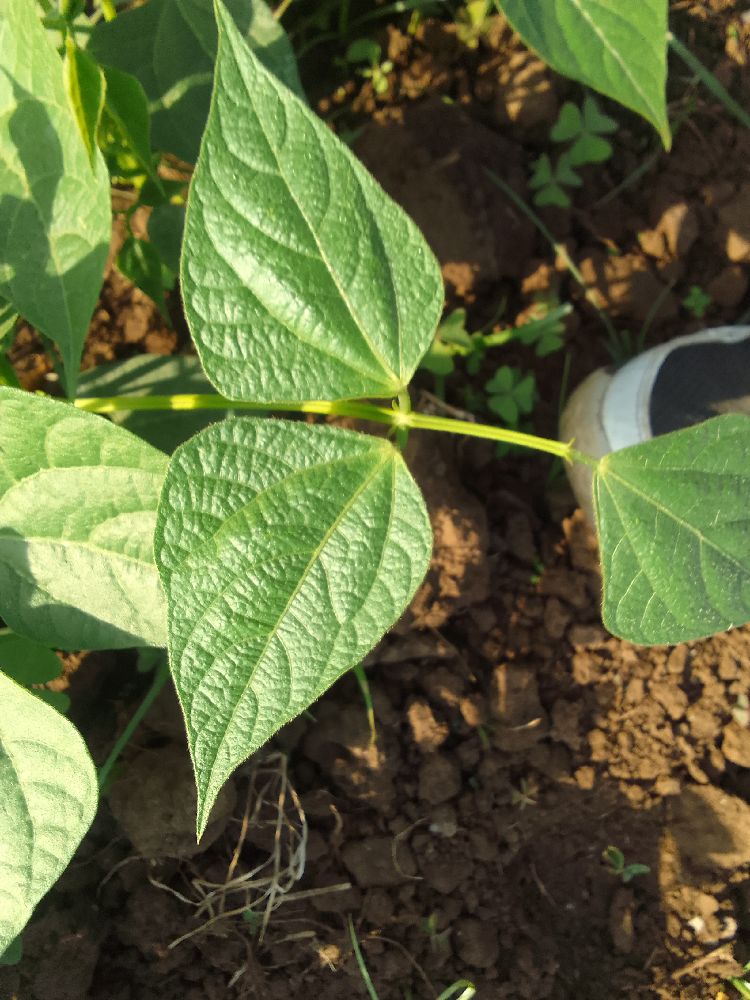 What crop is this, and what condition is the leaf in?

common bean, healthy
